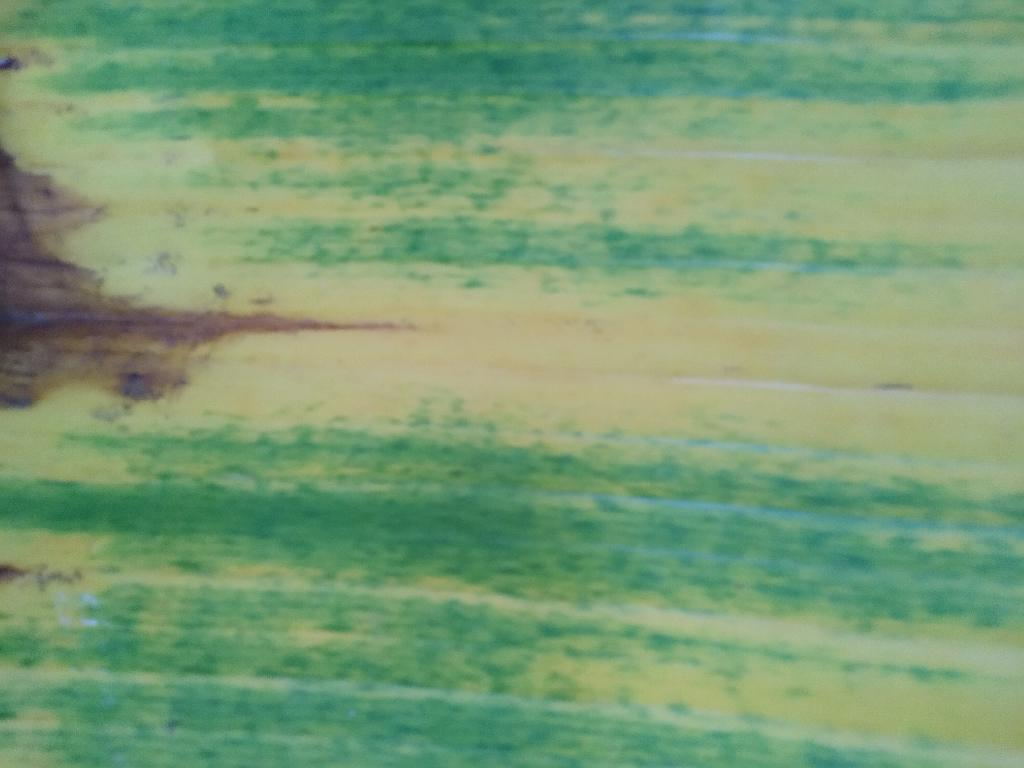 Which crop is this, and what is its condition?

banana, fusarium wilt race 1
